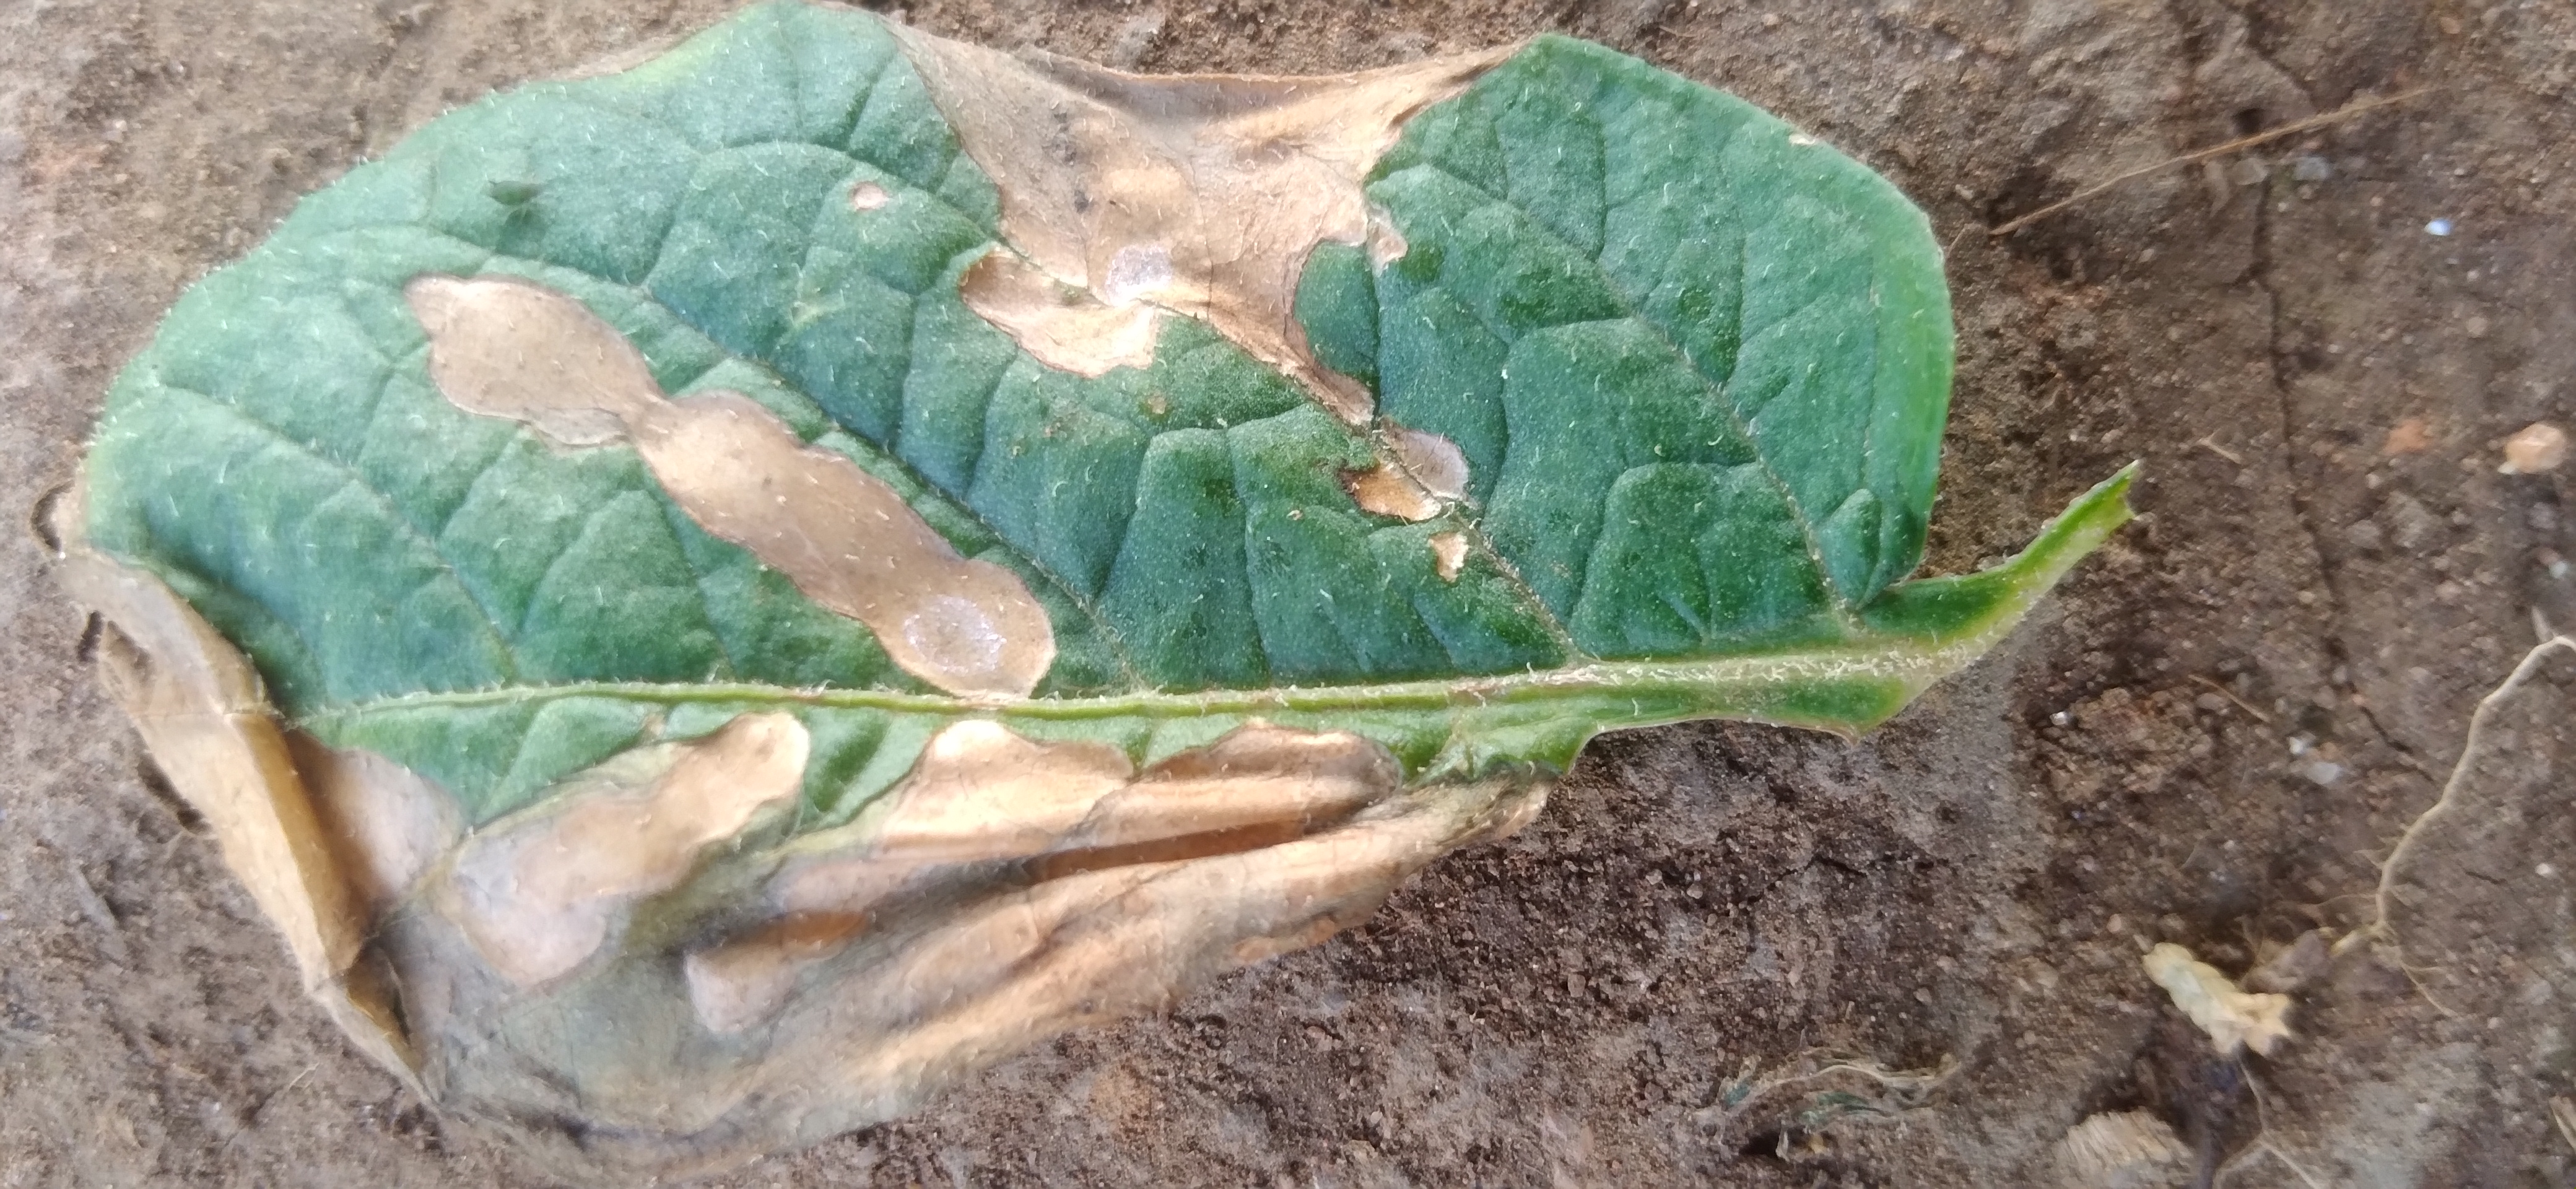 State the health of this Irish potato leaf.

early blight
